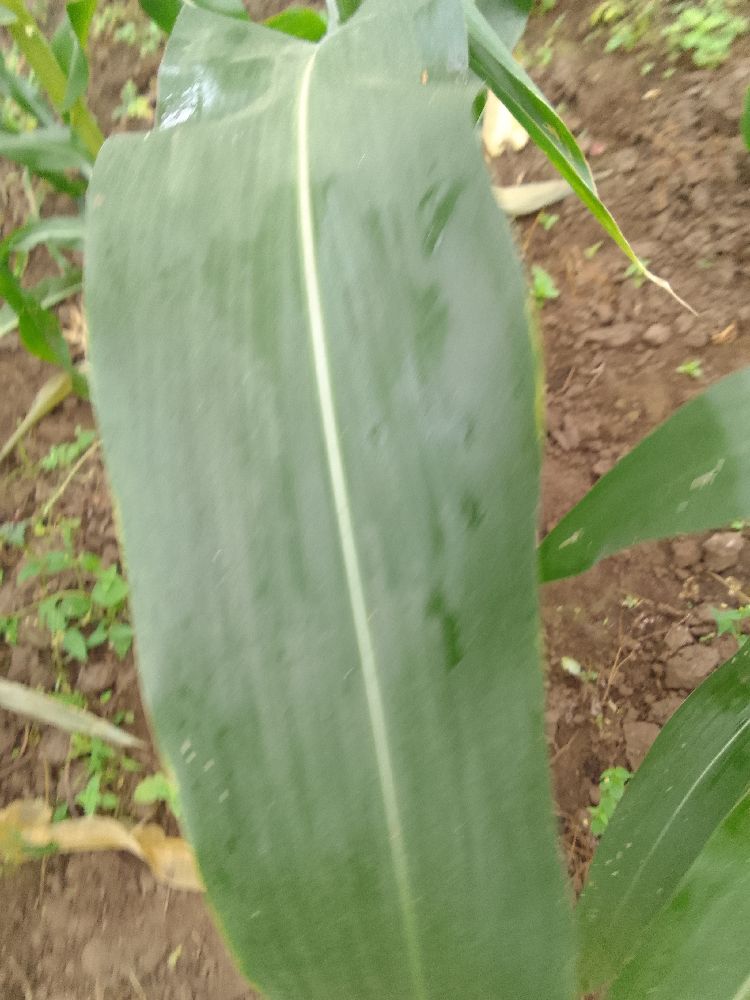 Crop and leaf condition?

maize, healthy
